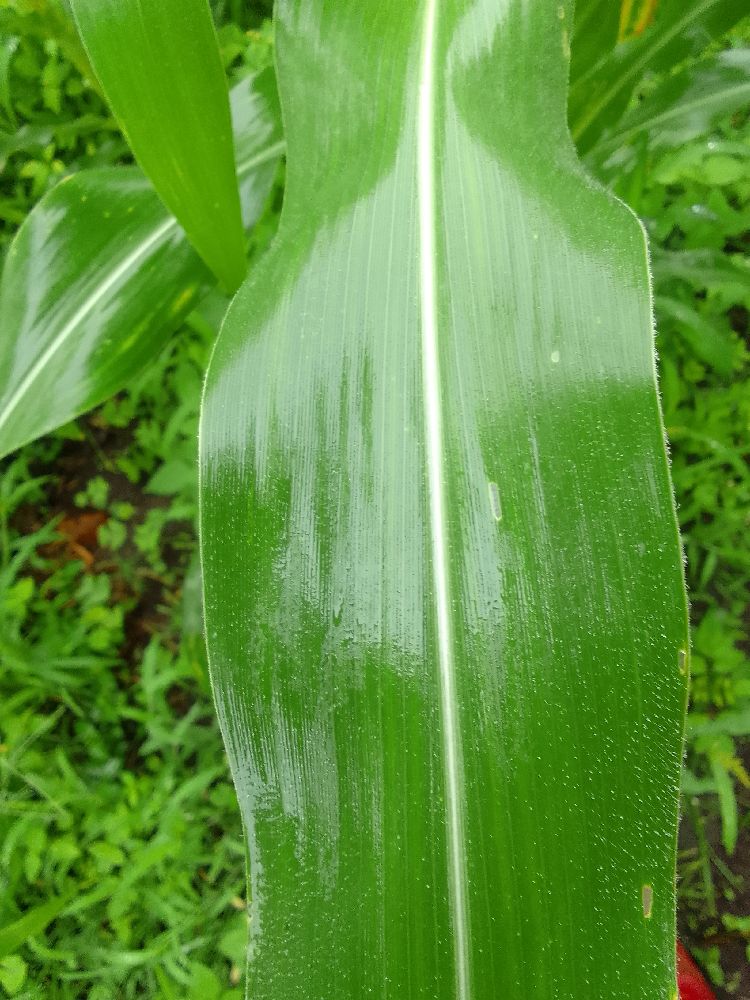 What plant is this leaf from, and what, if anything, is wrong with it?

maize, healthy
